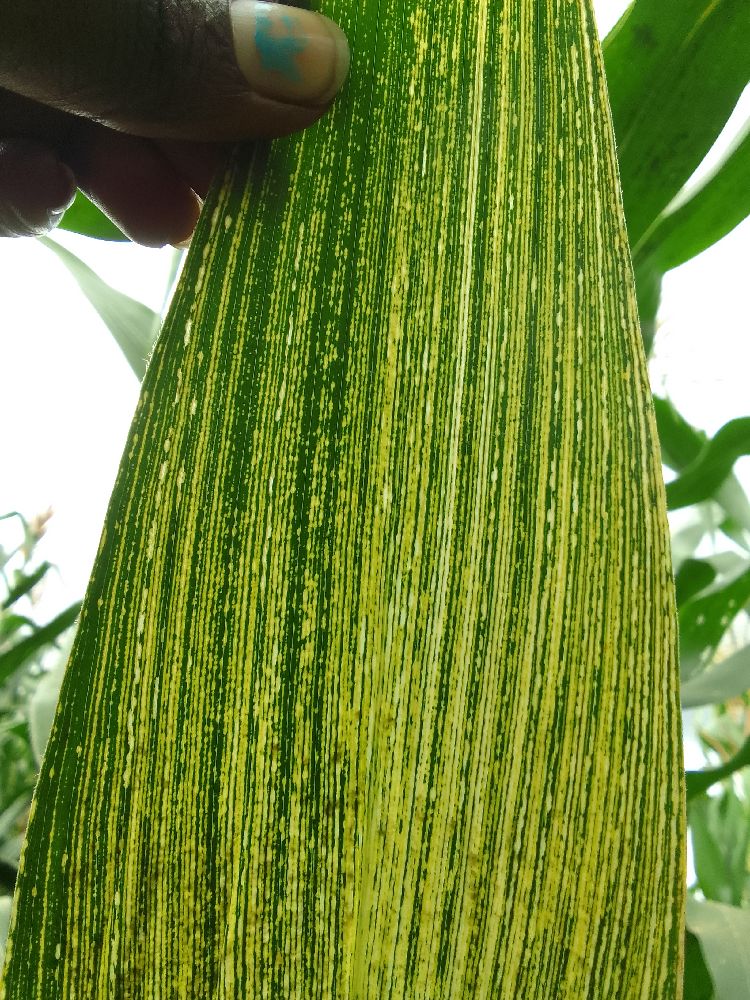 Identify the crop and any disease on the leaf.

maize, maize streak virus
